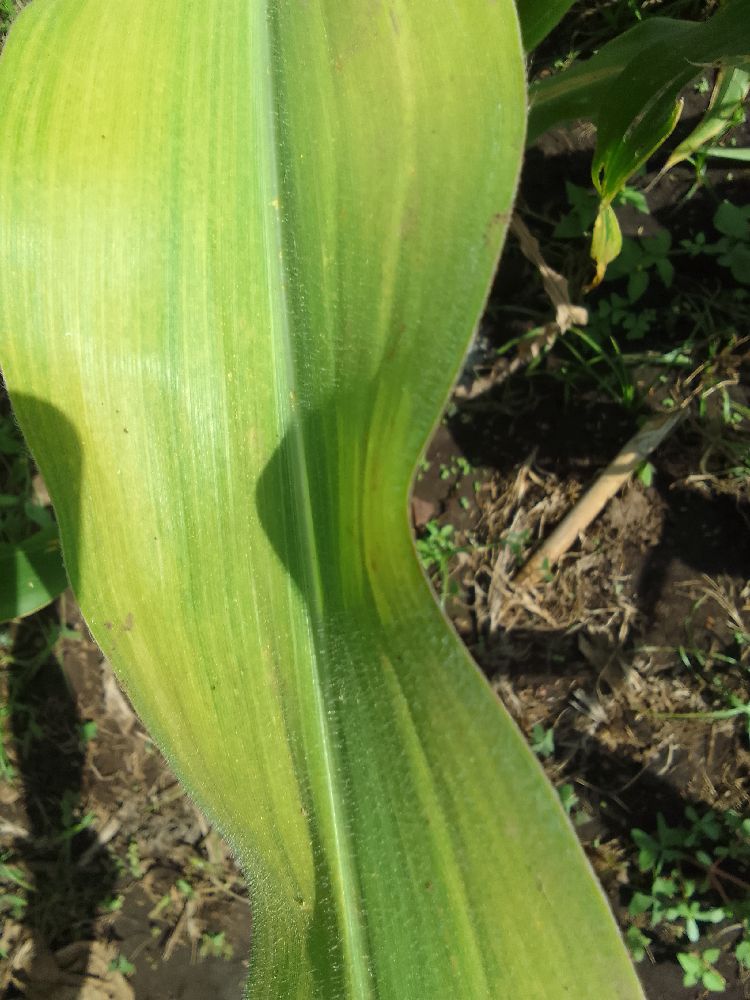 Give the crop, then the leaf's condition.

maize, maize lethal necrosis
